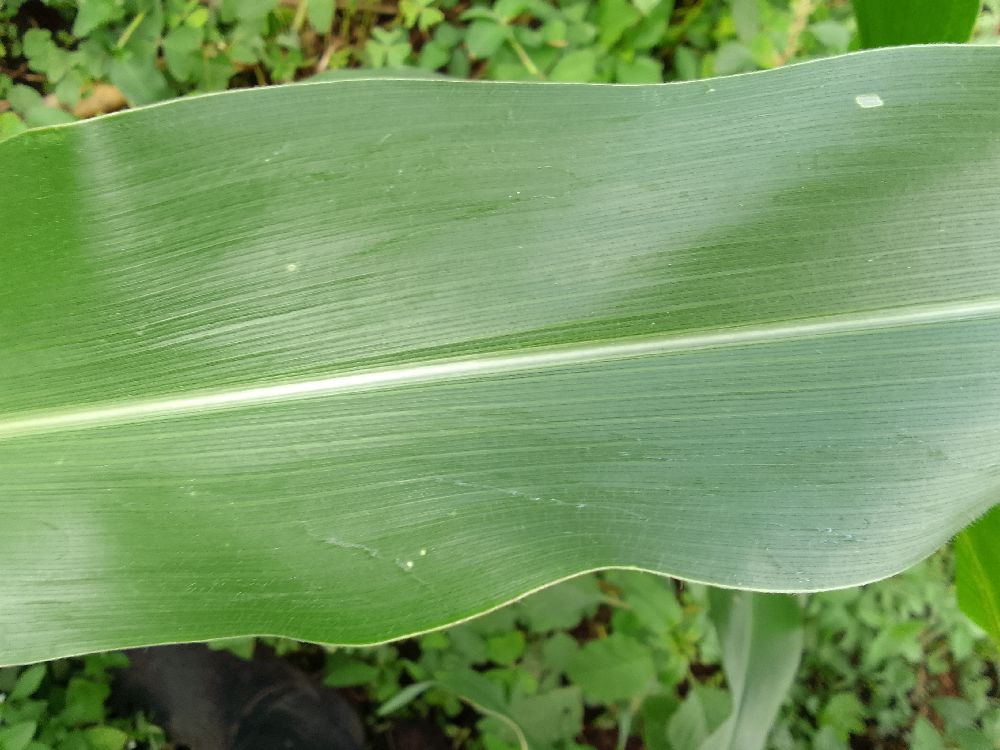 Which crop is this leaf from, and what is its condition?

maize, healthy
